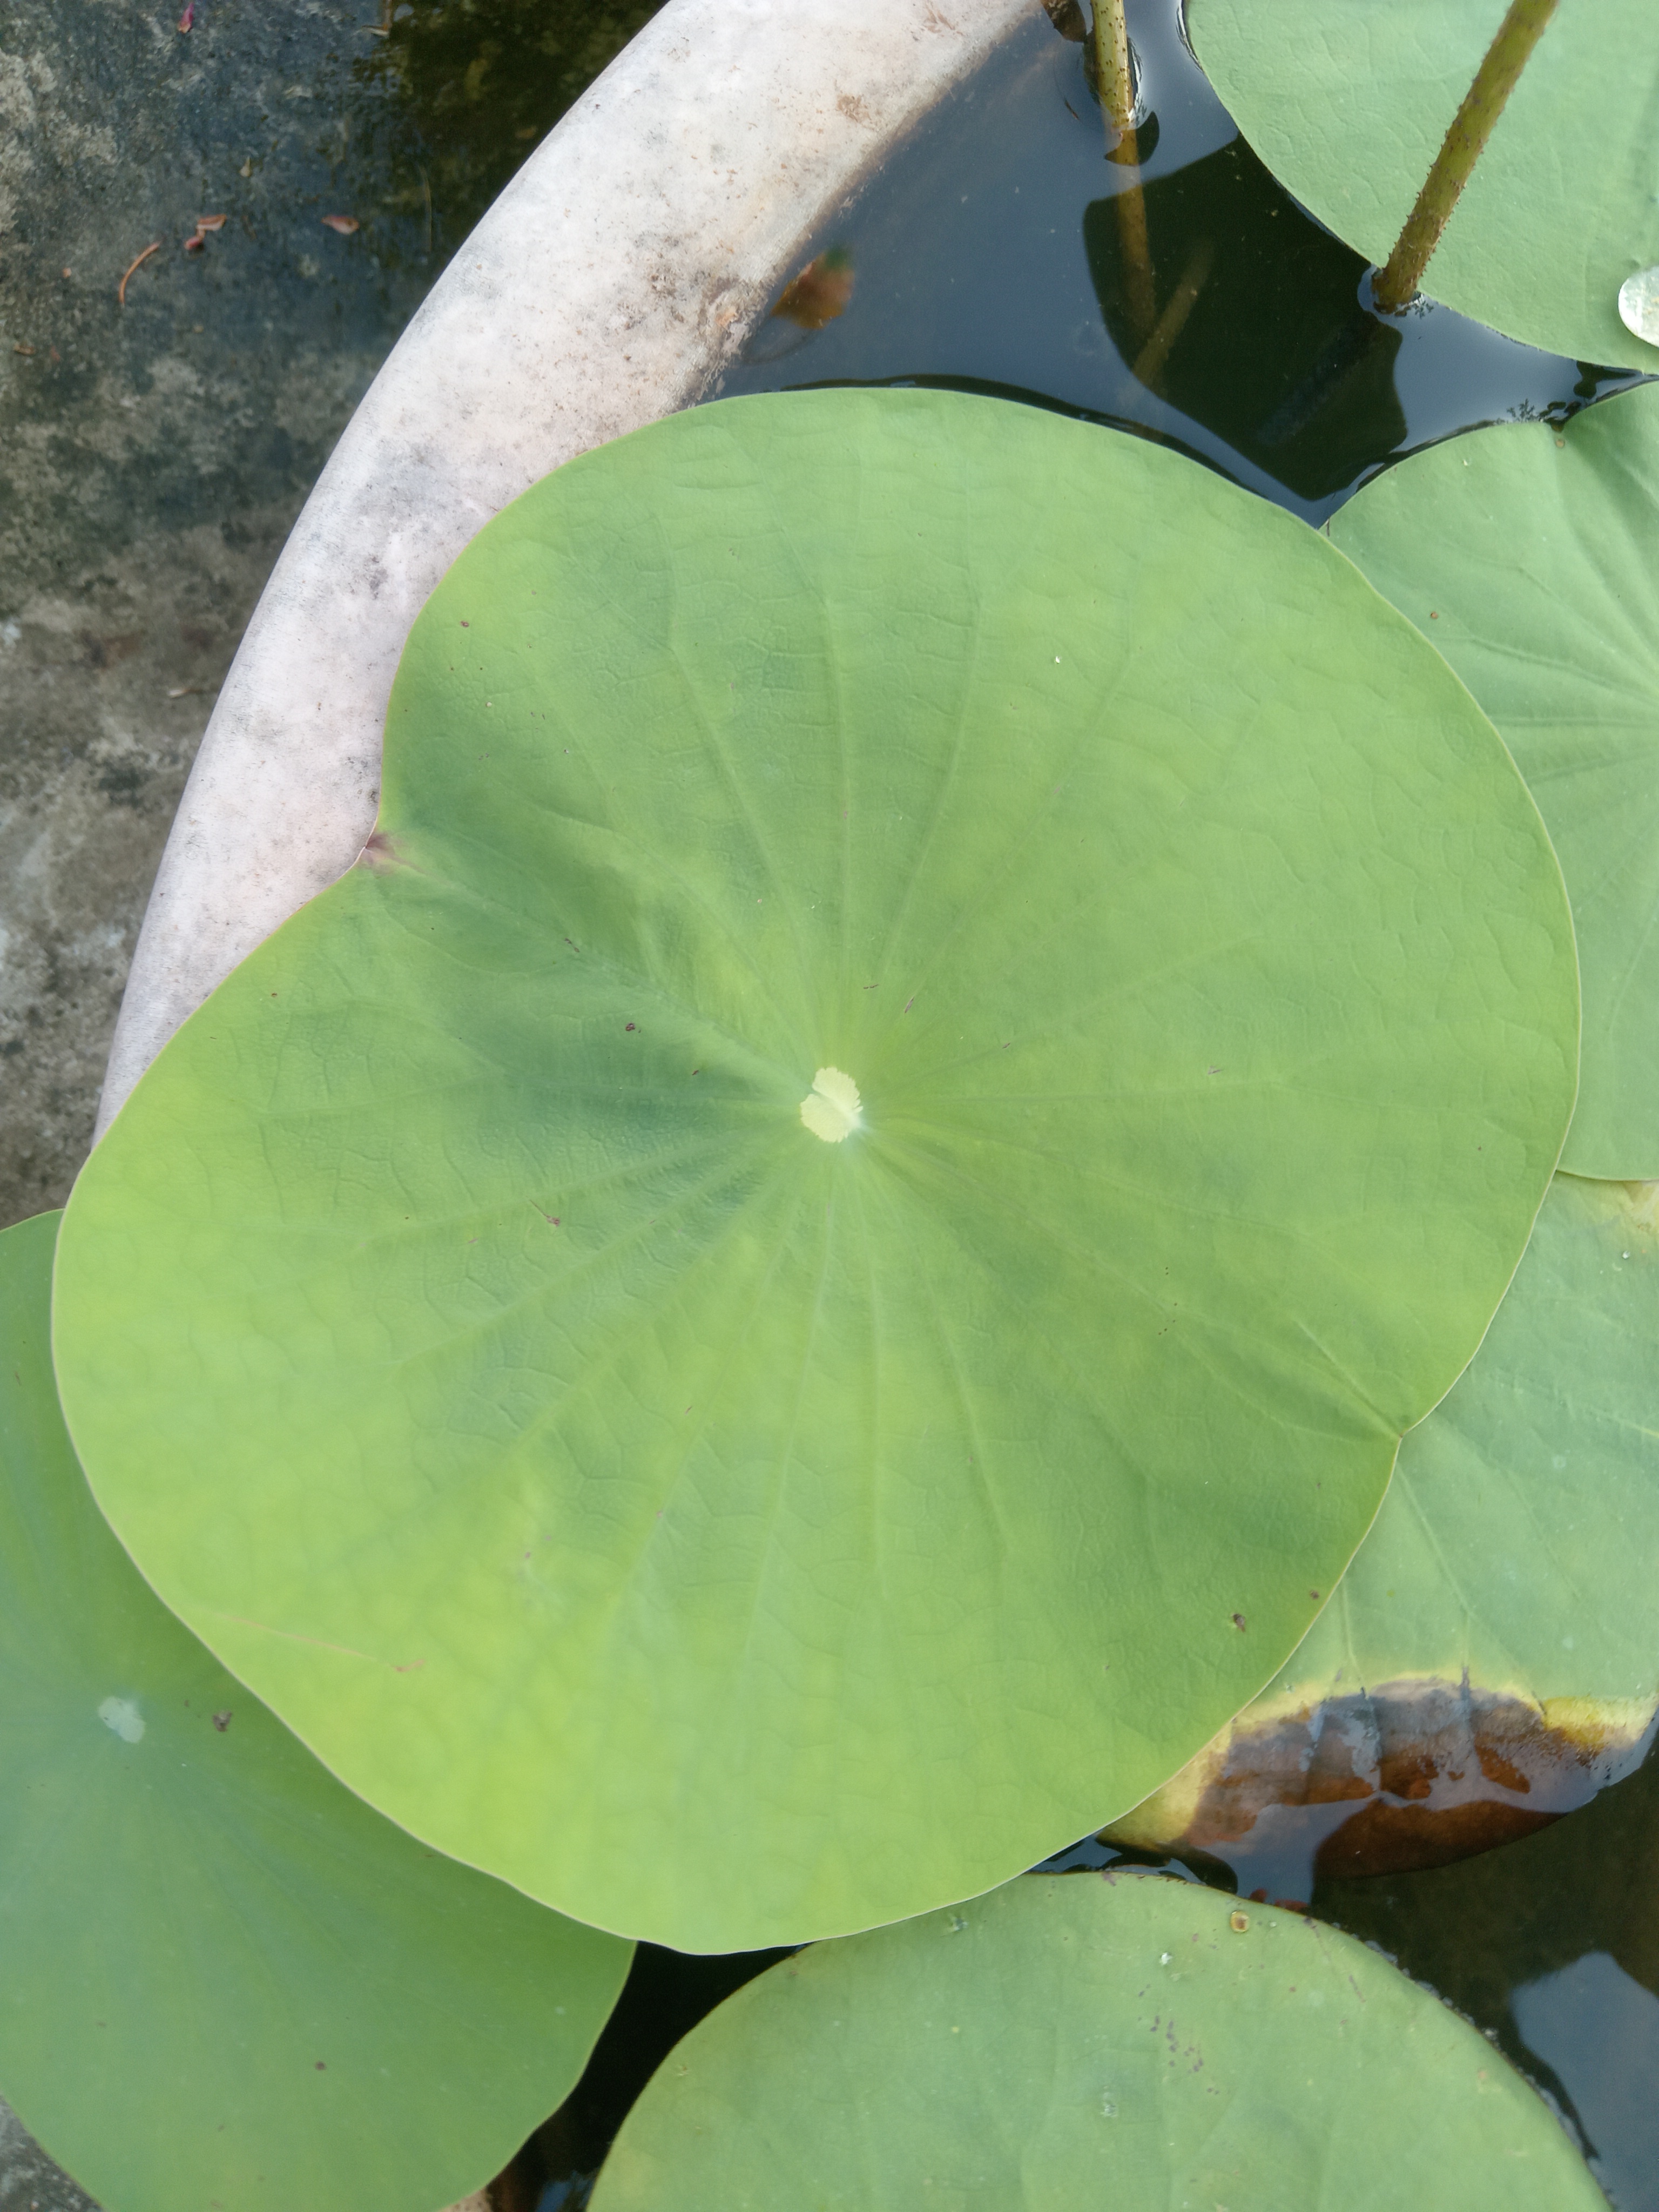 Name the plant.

lotus
